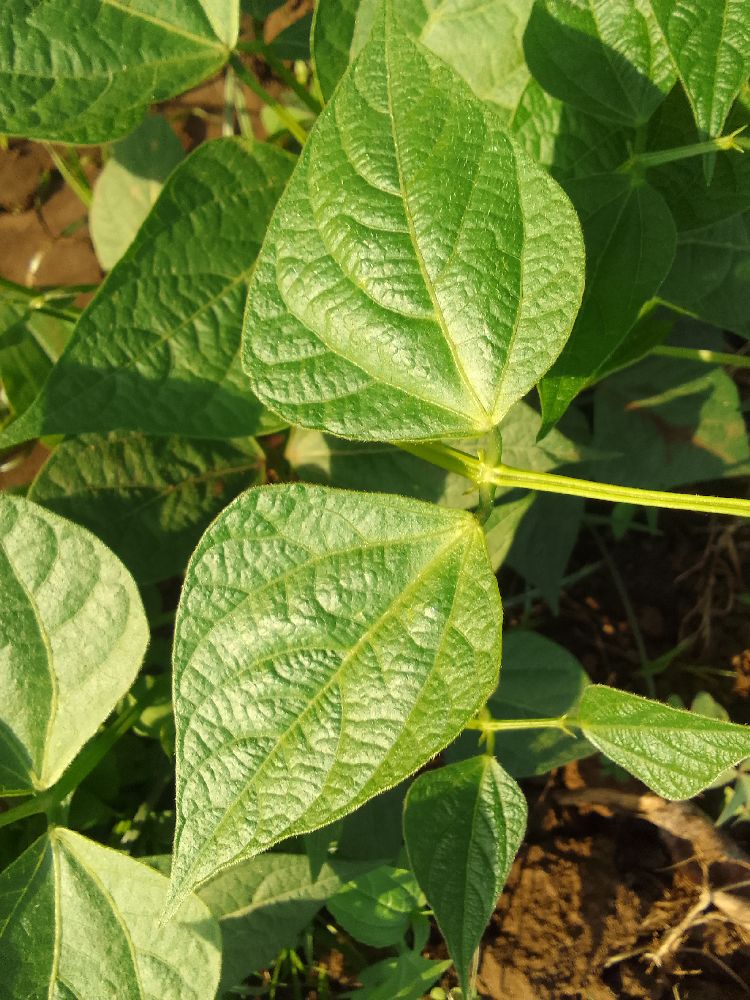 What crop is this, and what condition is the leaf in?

common bean, healthy
